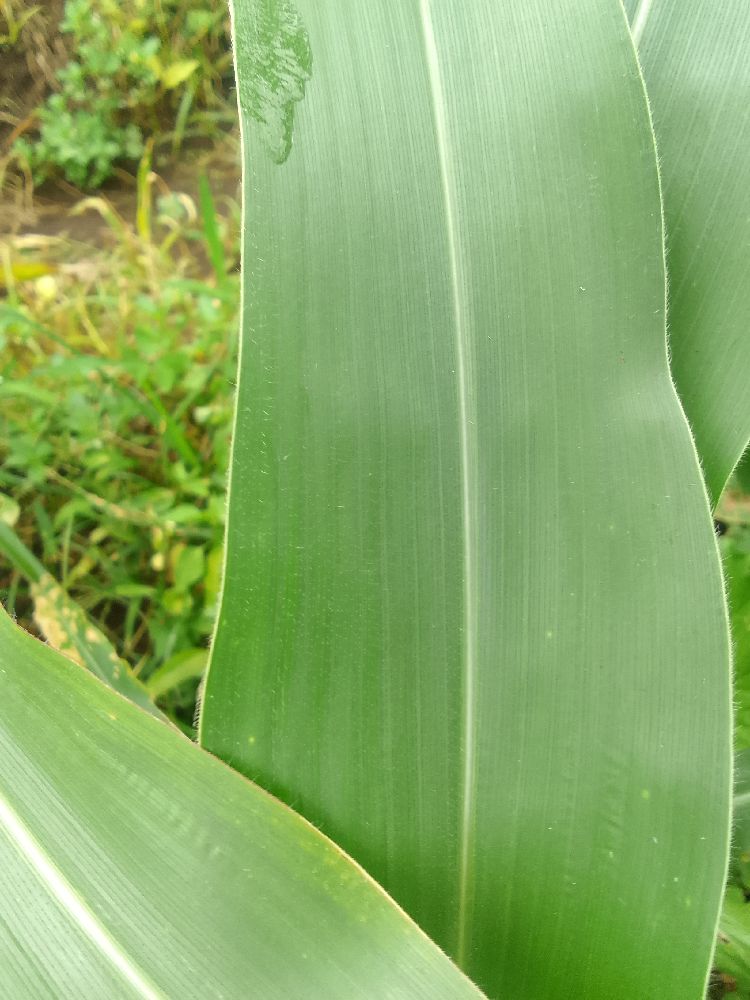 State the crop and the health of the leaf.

maize, healthy
